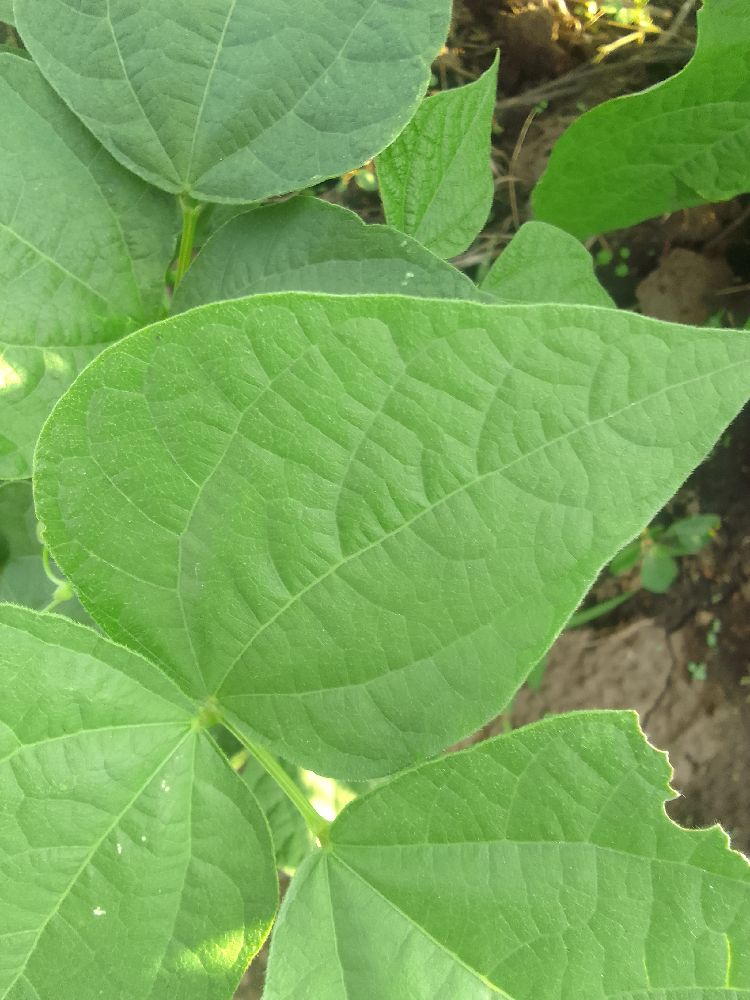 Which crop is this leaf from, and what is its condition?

common bean, healthy
